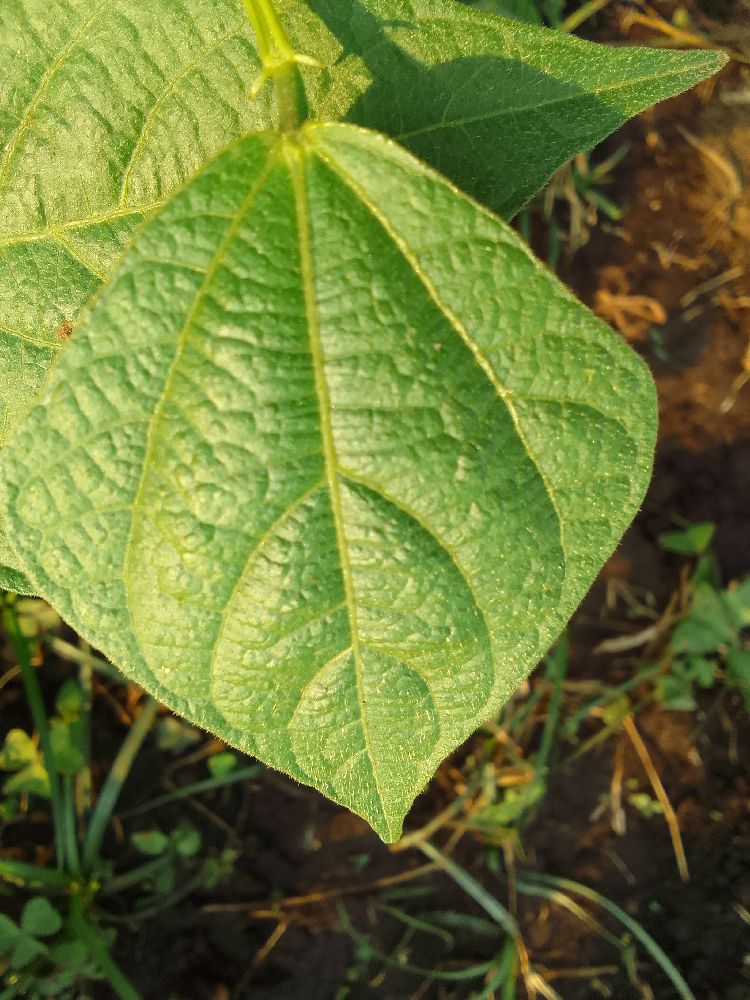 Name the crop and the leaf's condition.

common bean, healthy
